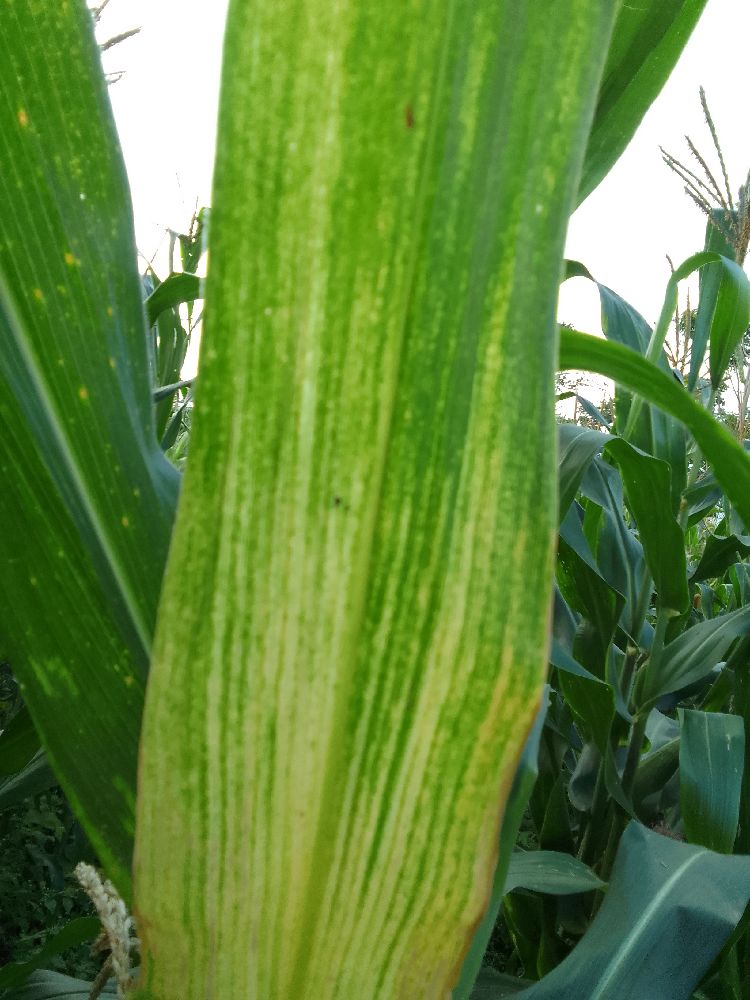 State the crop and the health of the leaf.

maize, maize lethal necrosis
